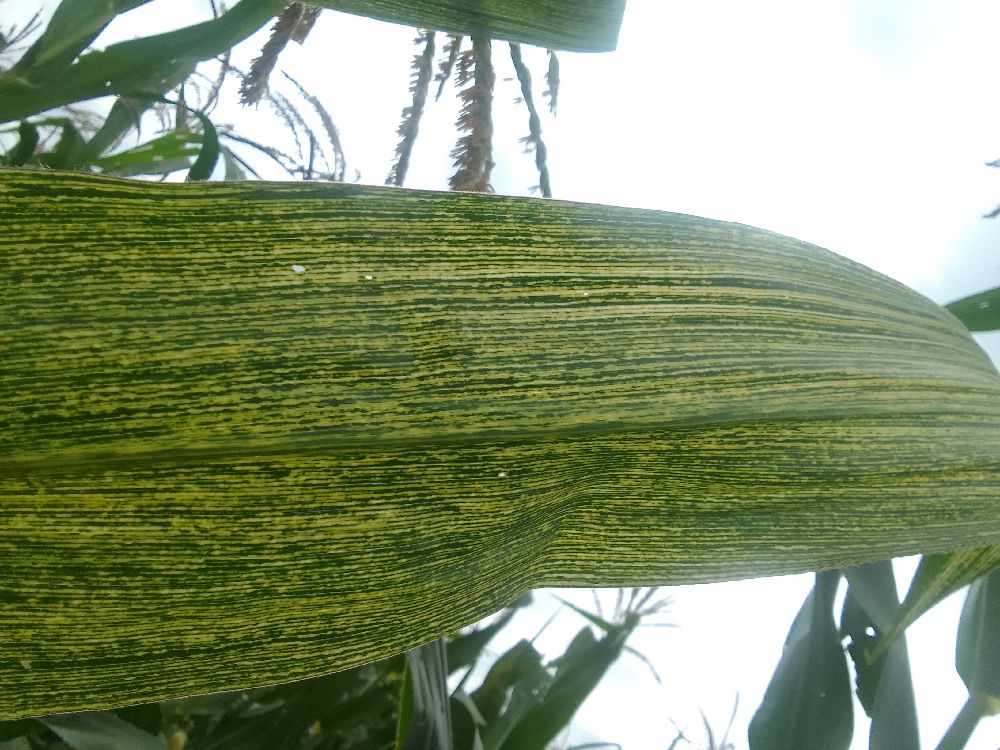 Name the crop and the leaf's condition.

maize, maize streak virus
